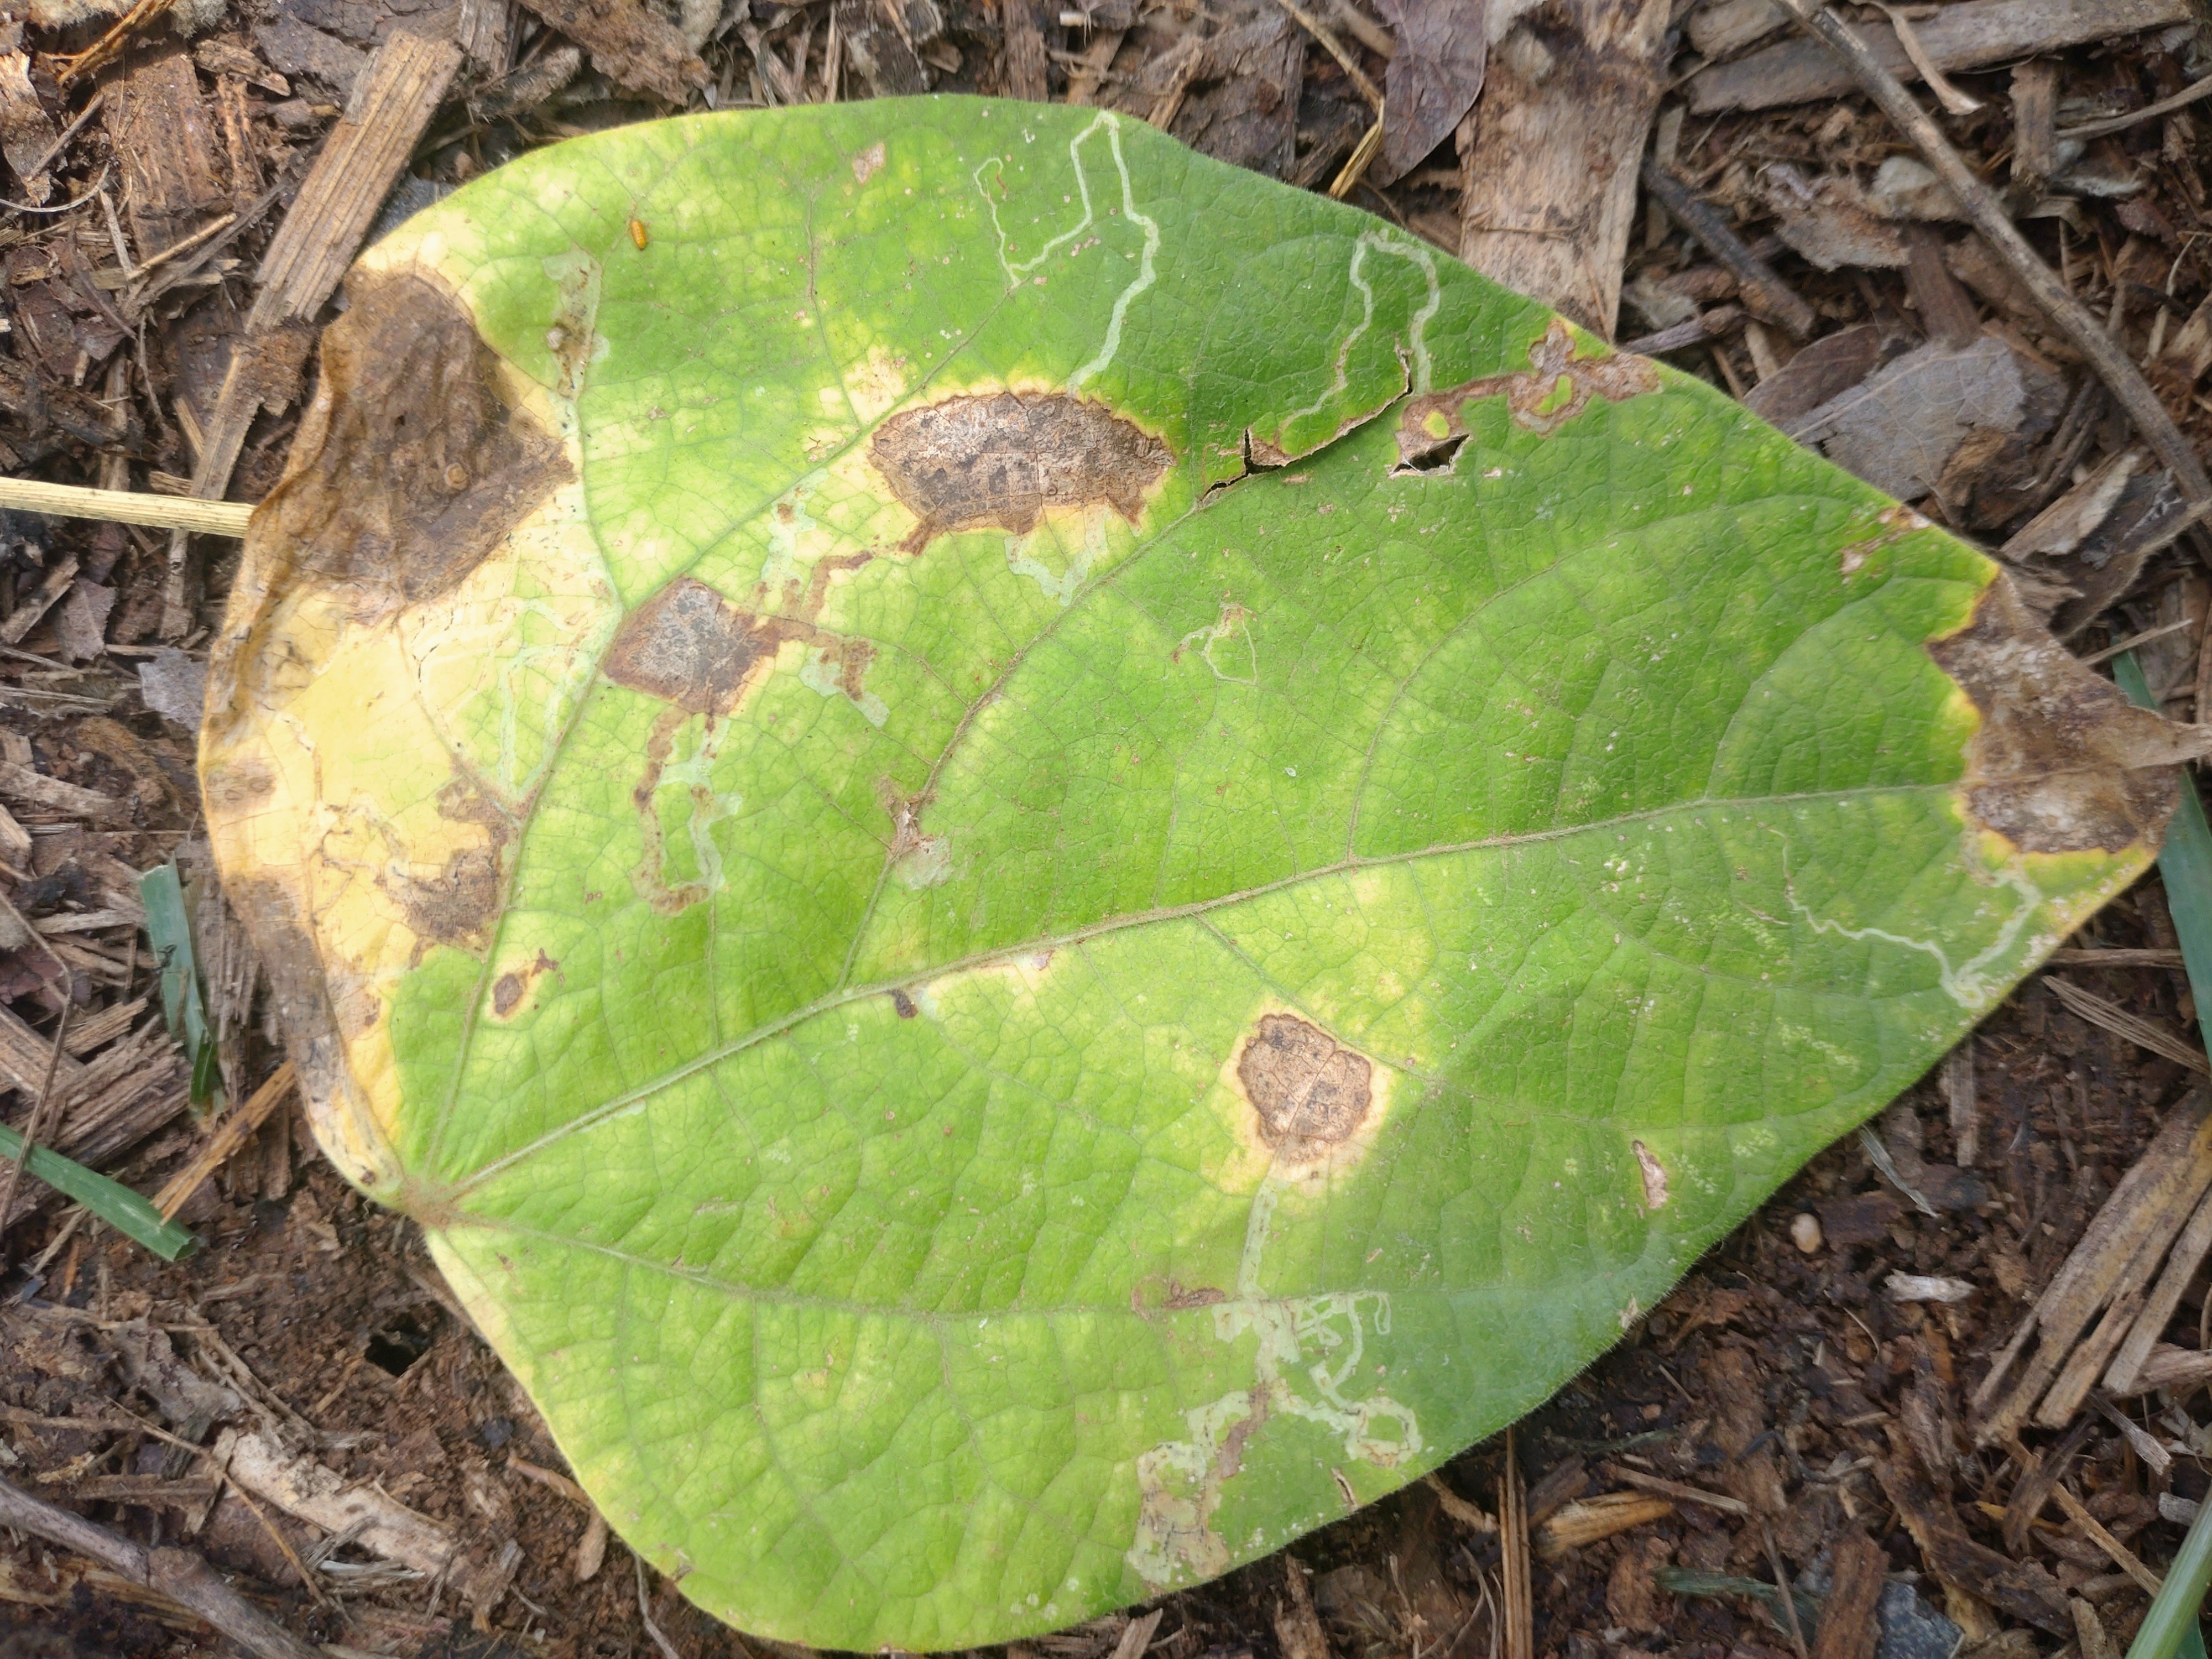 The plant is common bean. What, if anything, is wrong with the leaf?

anthracnose
